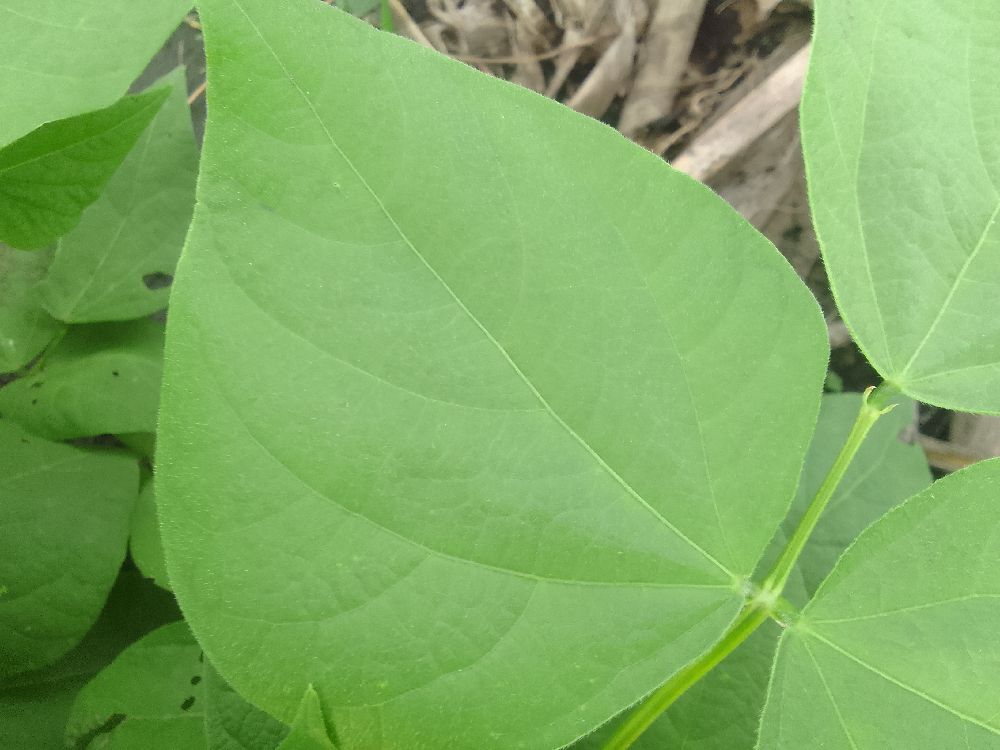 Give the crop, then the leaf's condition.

common bean, healthy
